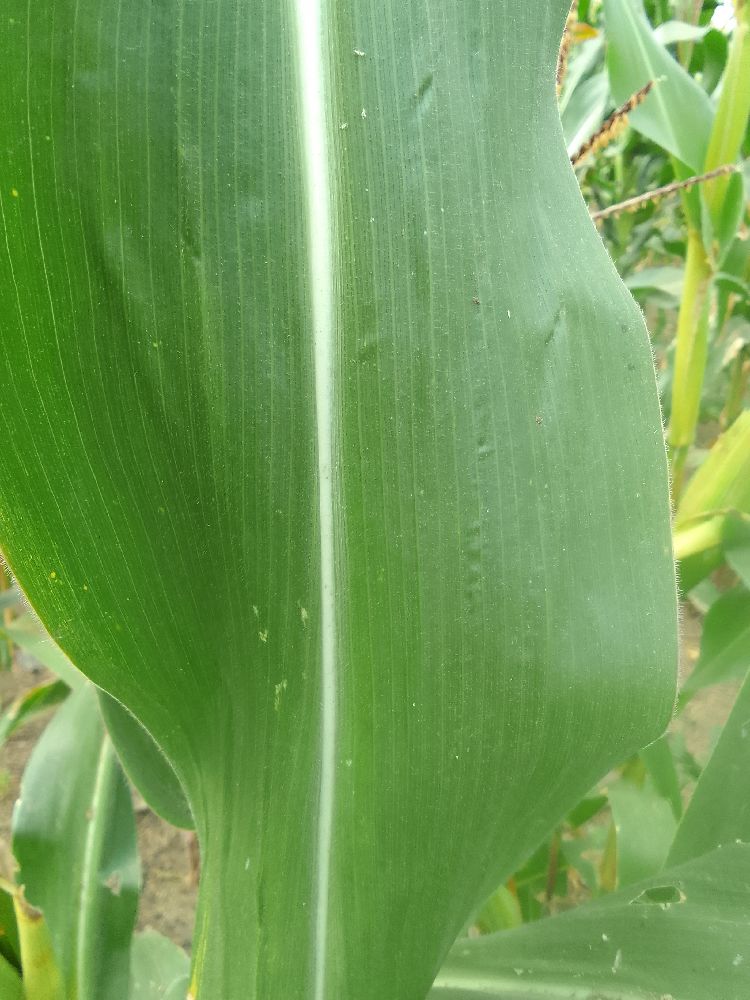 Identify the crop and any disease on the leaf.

maize, healthy
